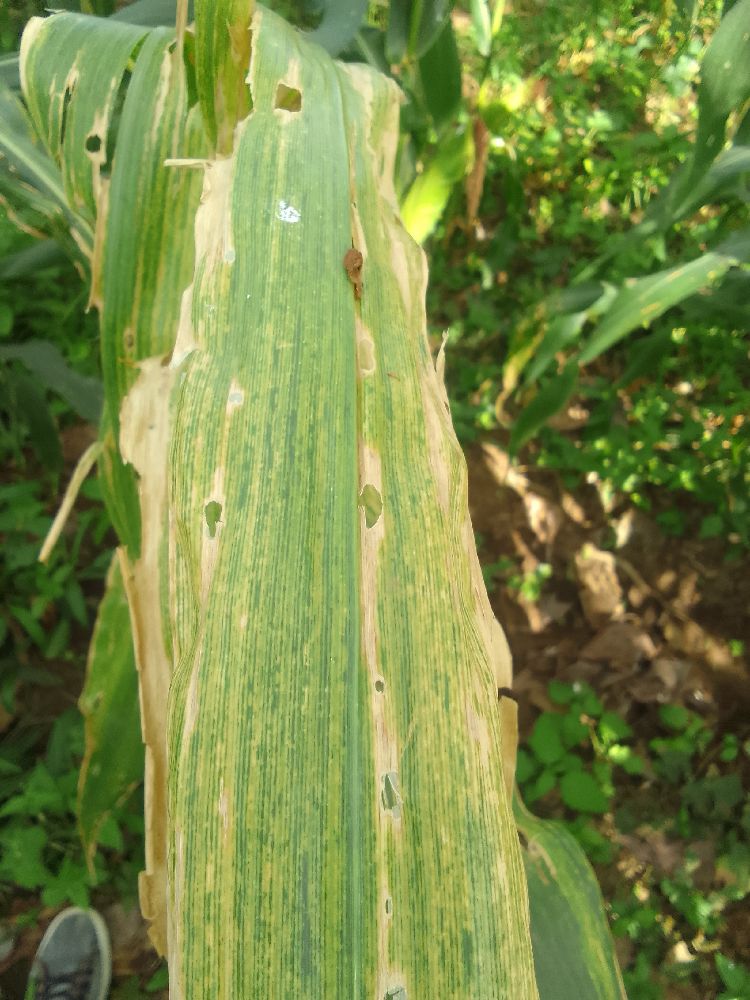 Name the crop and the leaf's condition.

maize, maize lethal necrosis
